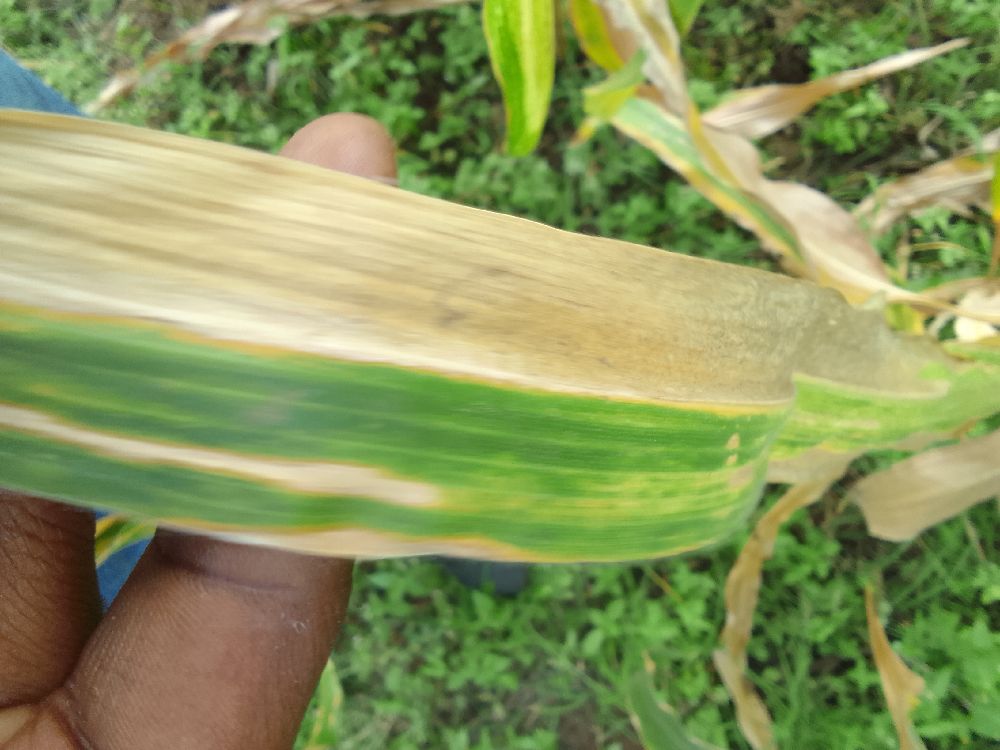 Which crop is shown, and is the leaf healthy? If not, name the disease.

maize, maize lethal necrosis
